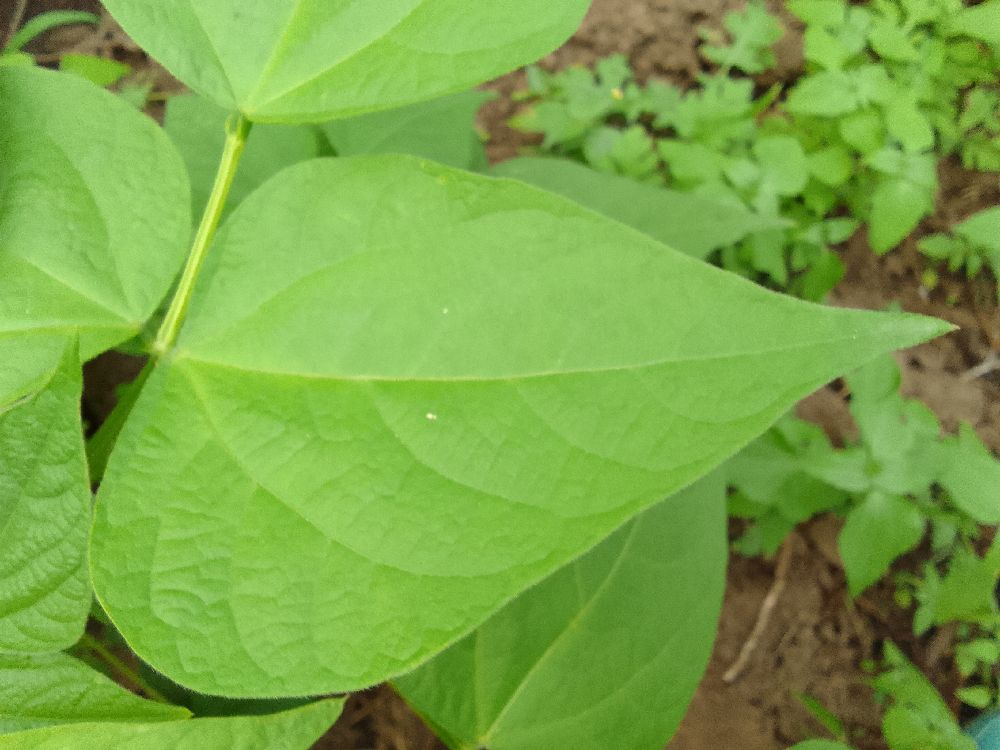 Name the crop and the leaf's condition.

common bean, healthy
